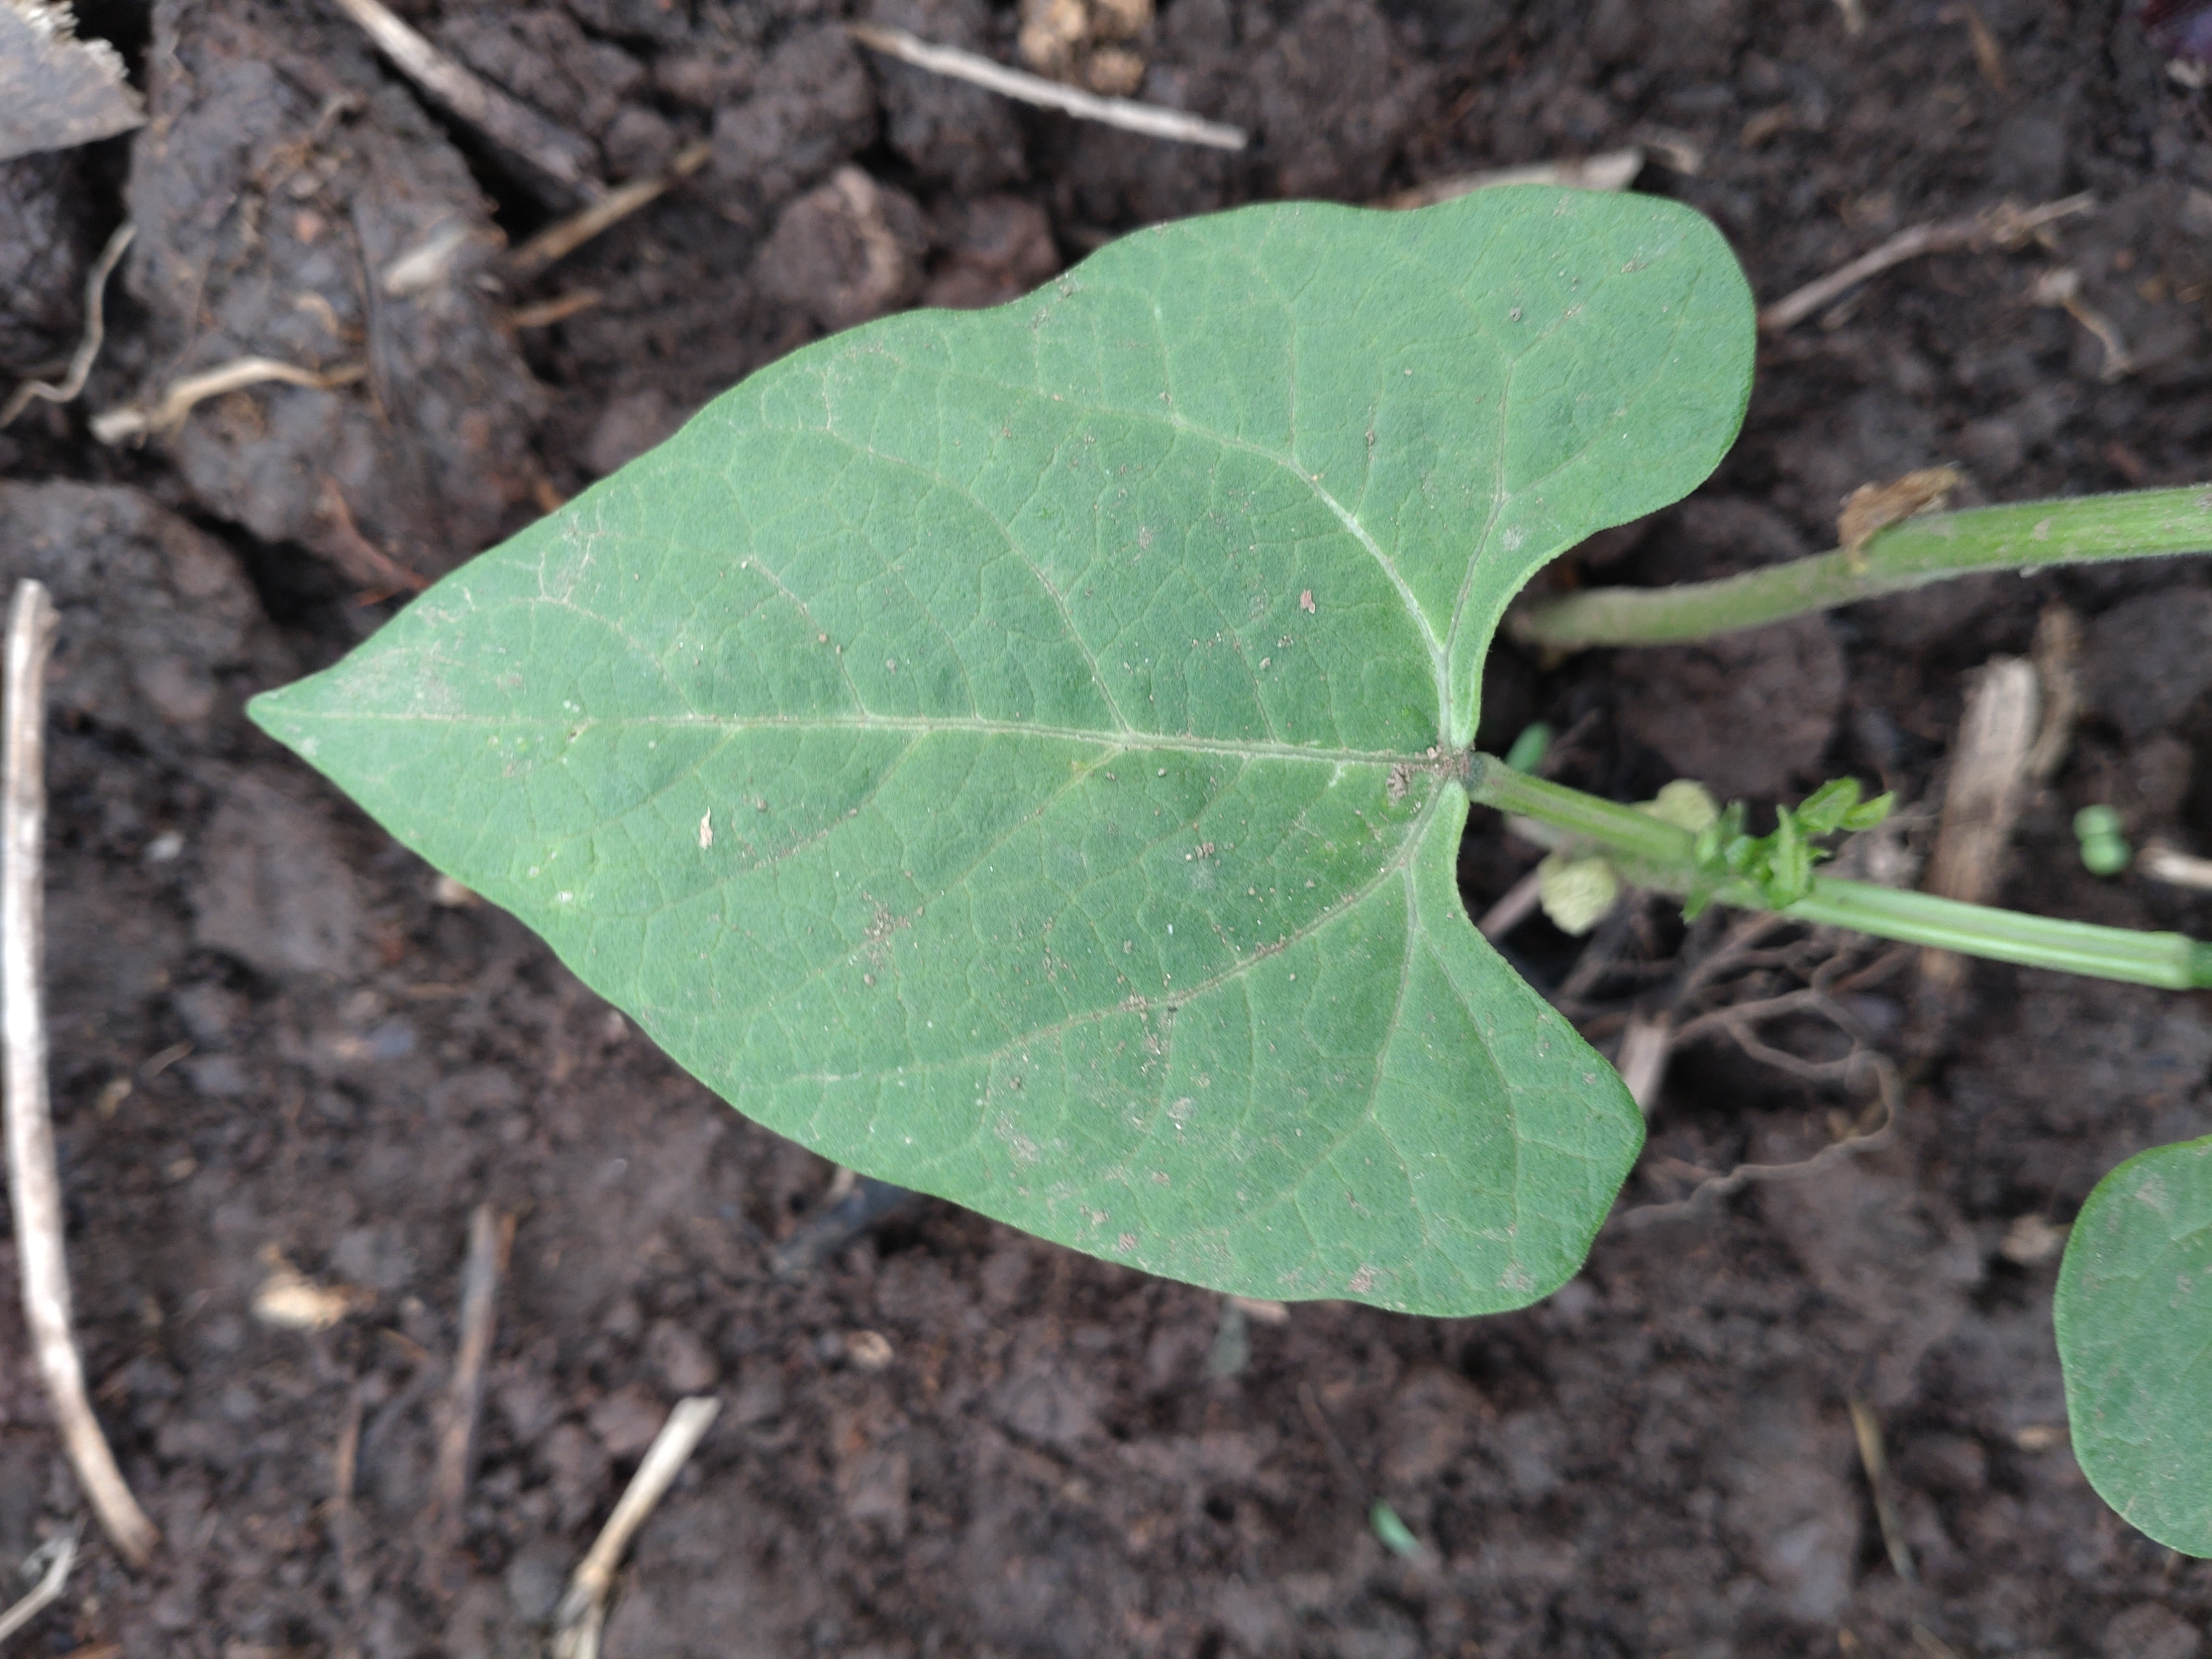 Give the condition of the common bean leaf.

healthy
